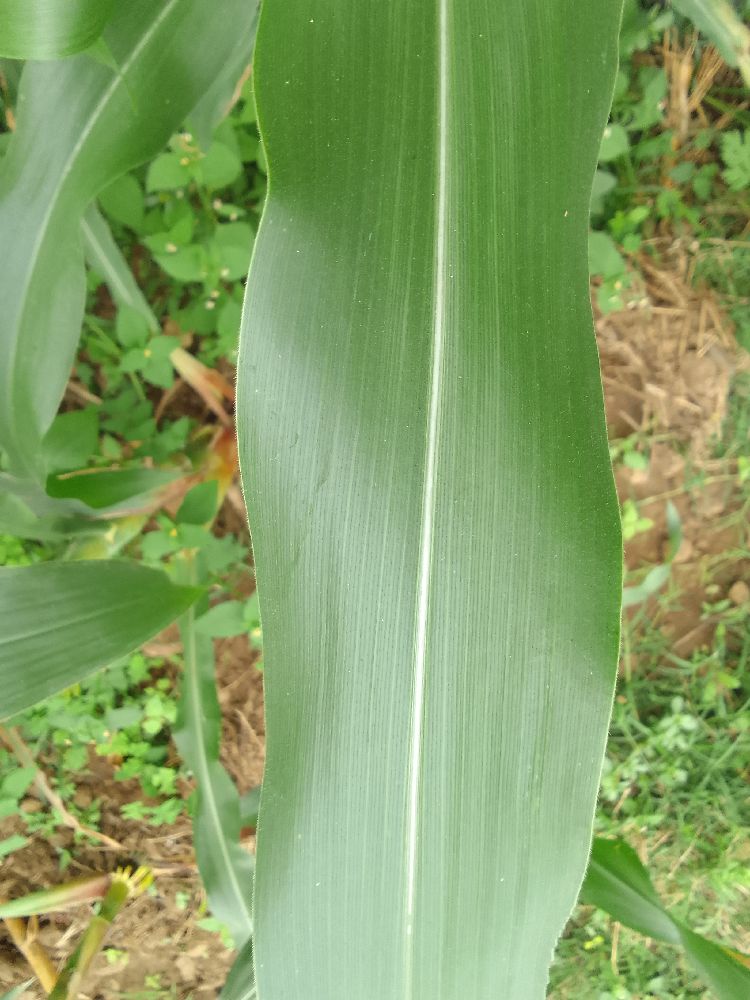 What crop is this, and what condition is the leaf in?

maize, healthy
